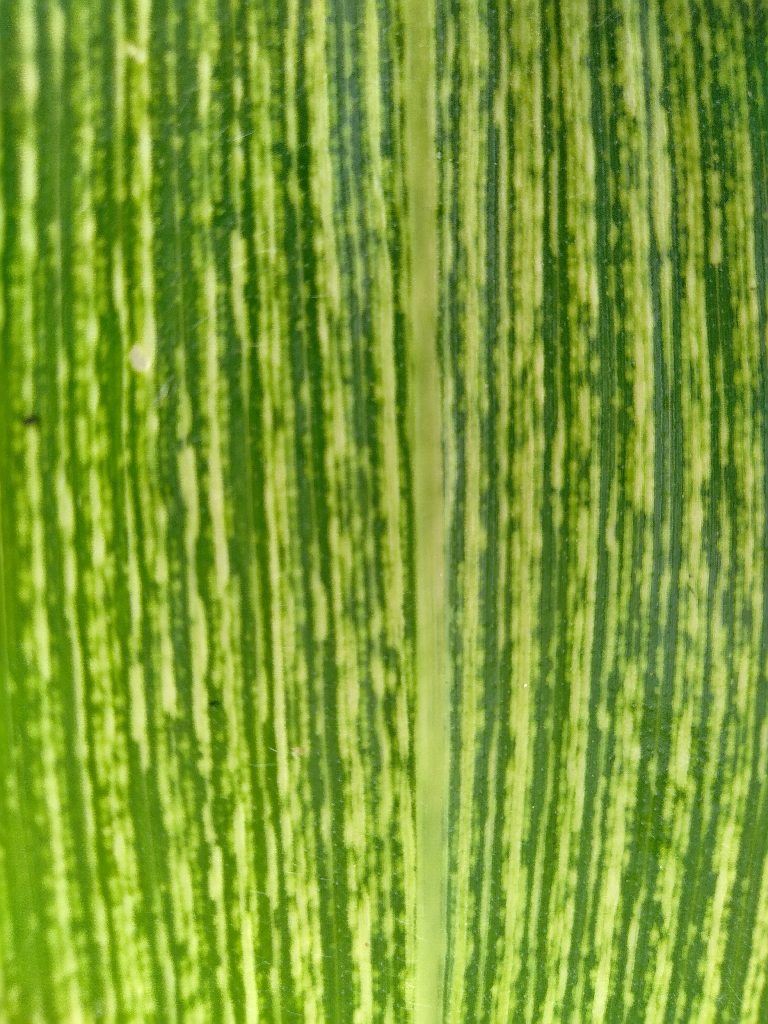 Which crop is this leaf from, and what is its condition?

maize, maize streak virus
